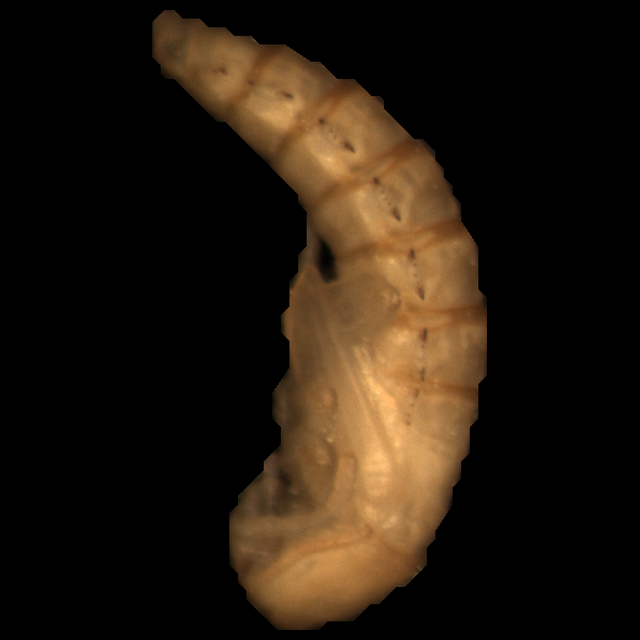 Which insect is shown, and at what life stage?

mealworm pupa
